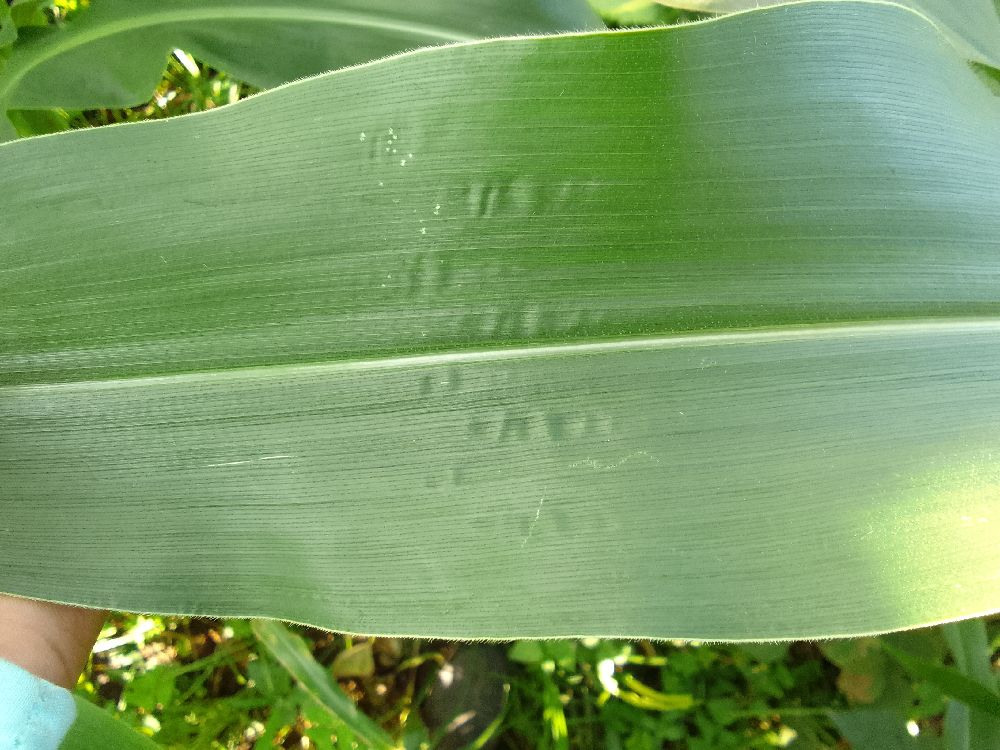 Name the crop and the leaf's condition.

maize, healthy
